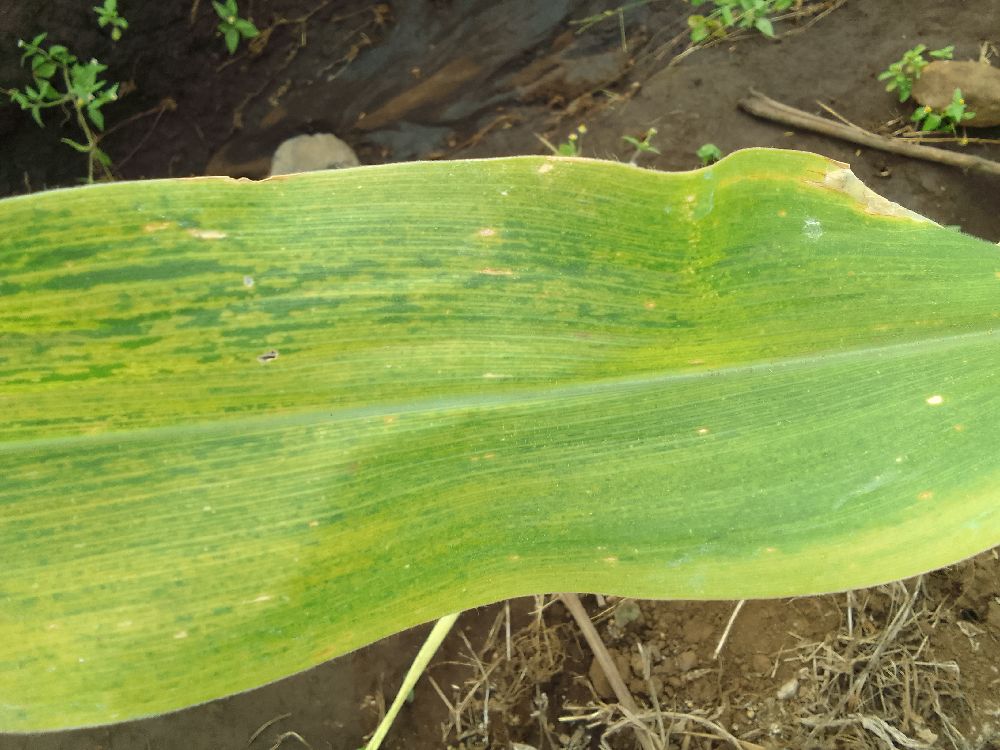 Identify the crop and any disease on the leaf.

maize, maize lethal necrosis
